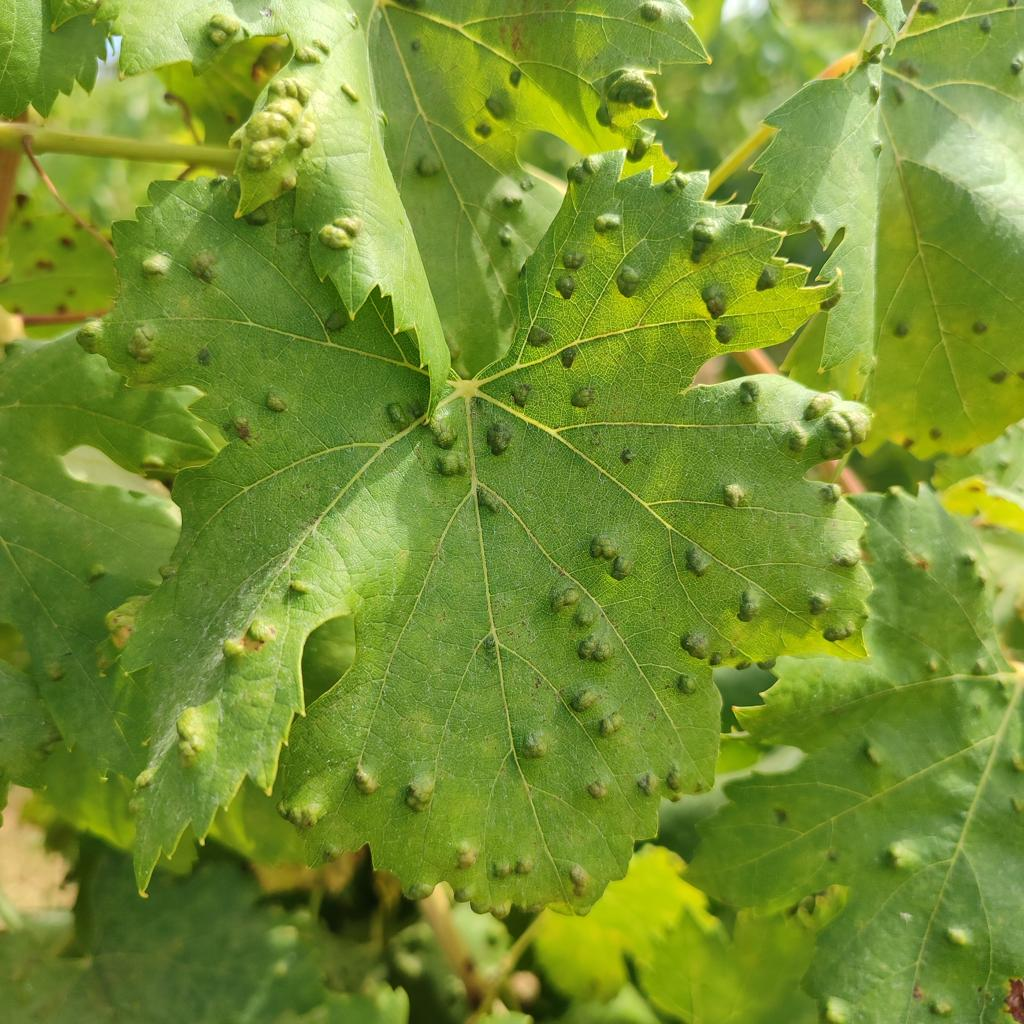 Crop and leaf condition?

grapevine, erineum mite
